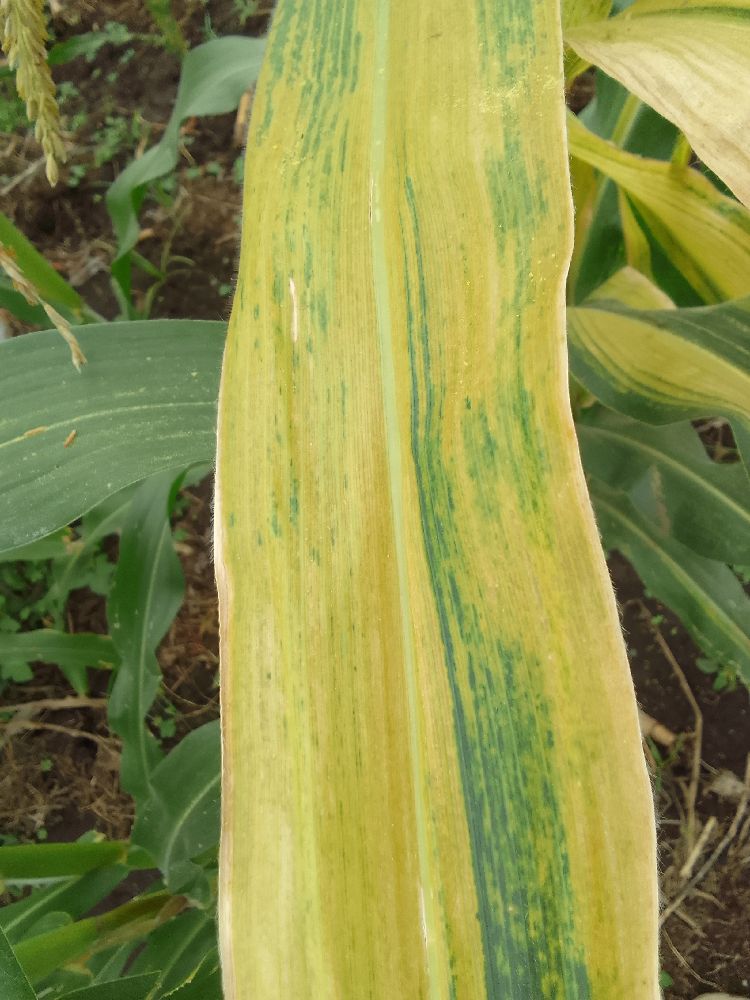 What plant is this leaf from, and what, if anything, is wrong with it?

maize, maize lethal necrosis
